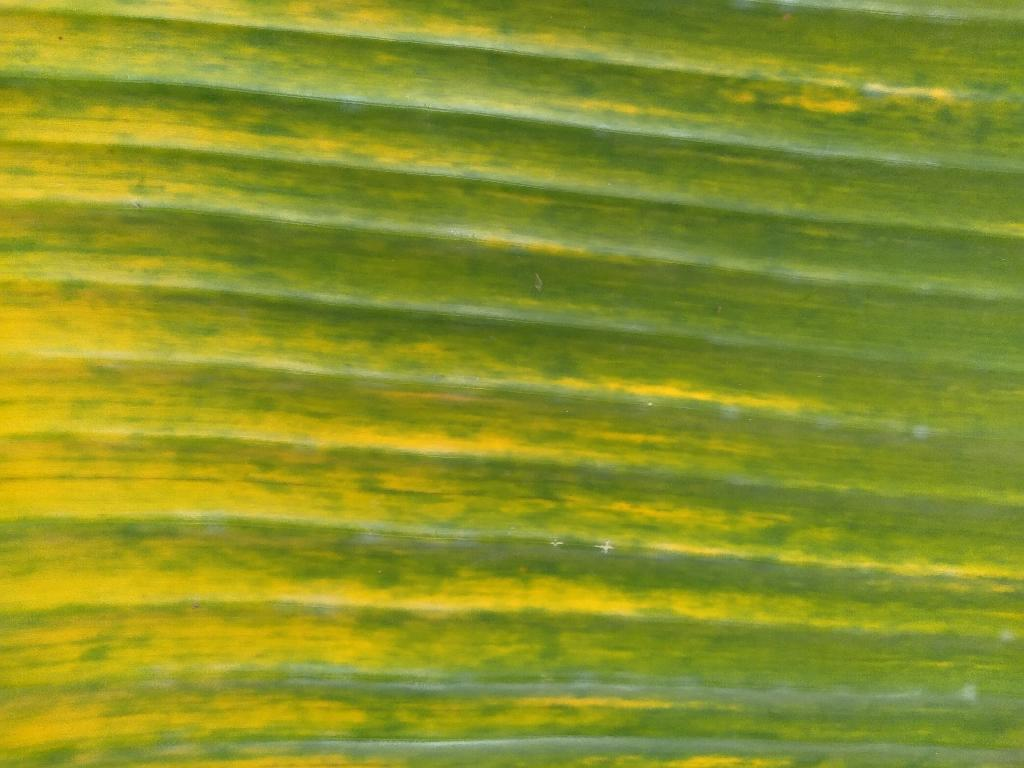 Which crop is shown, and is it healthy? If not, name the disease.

banana, fusarium wilt race 1
